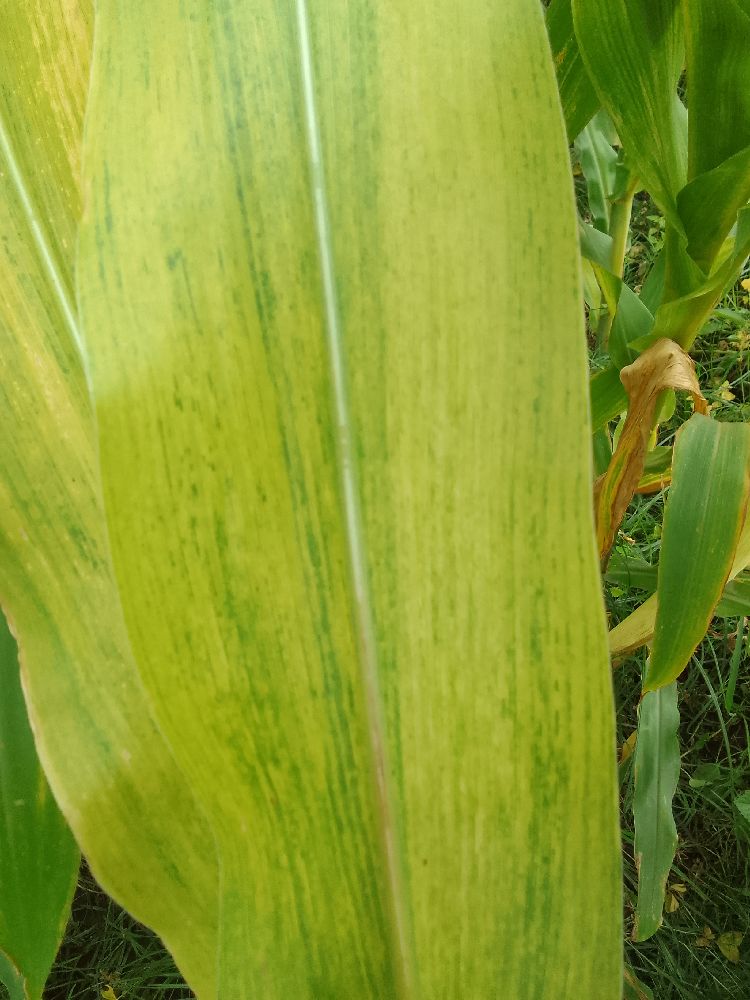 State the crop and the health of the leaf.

maize, maize lethal necrosis
